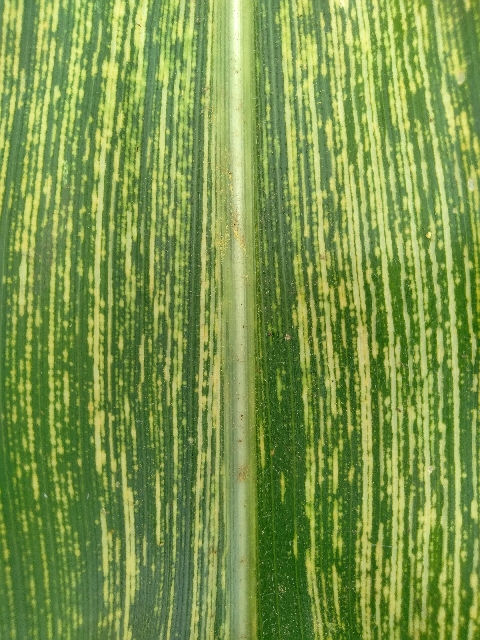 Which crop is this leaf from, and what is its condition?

maize, maize streak virus
